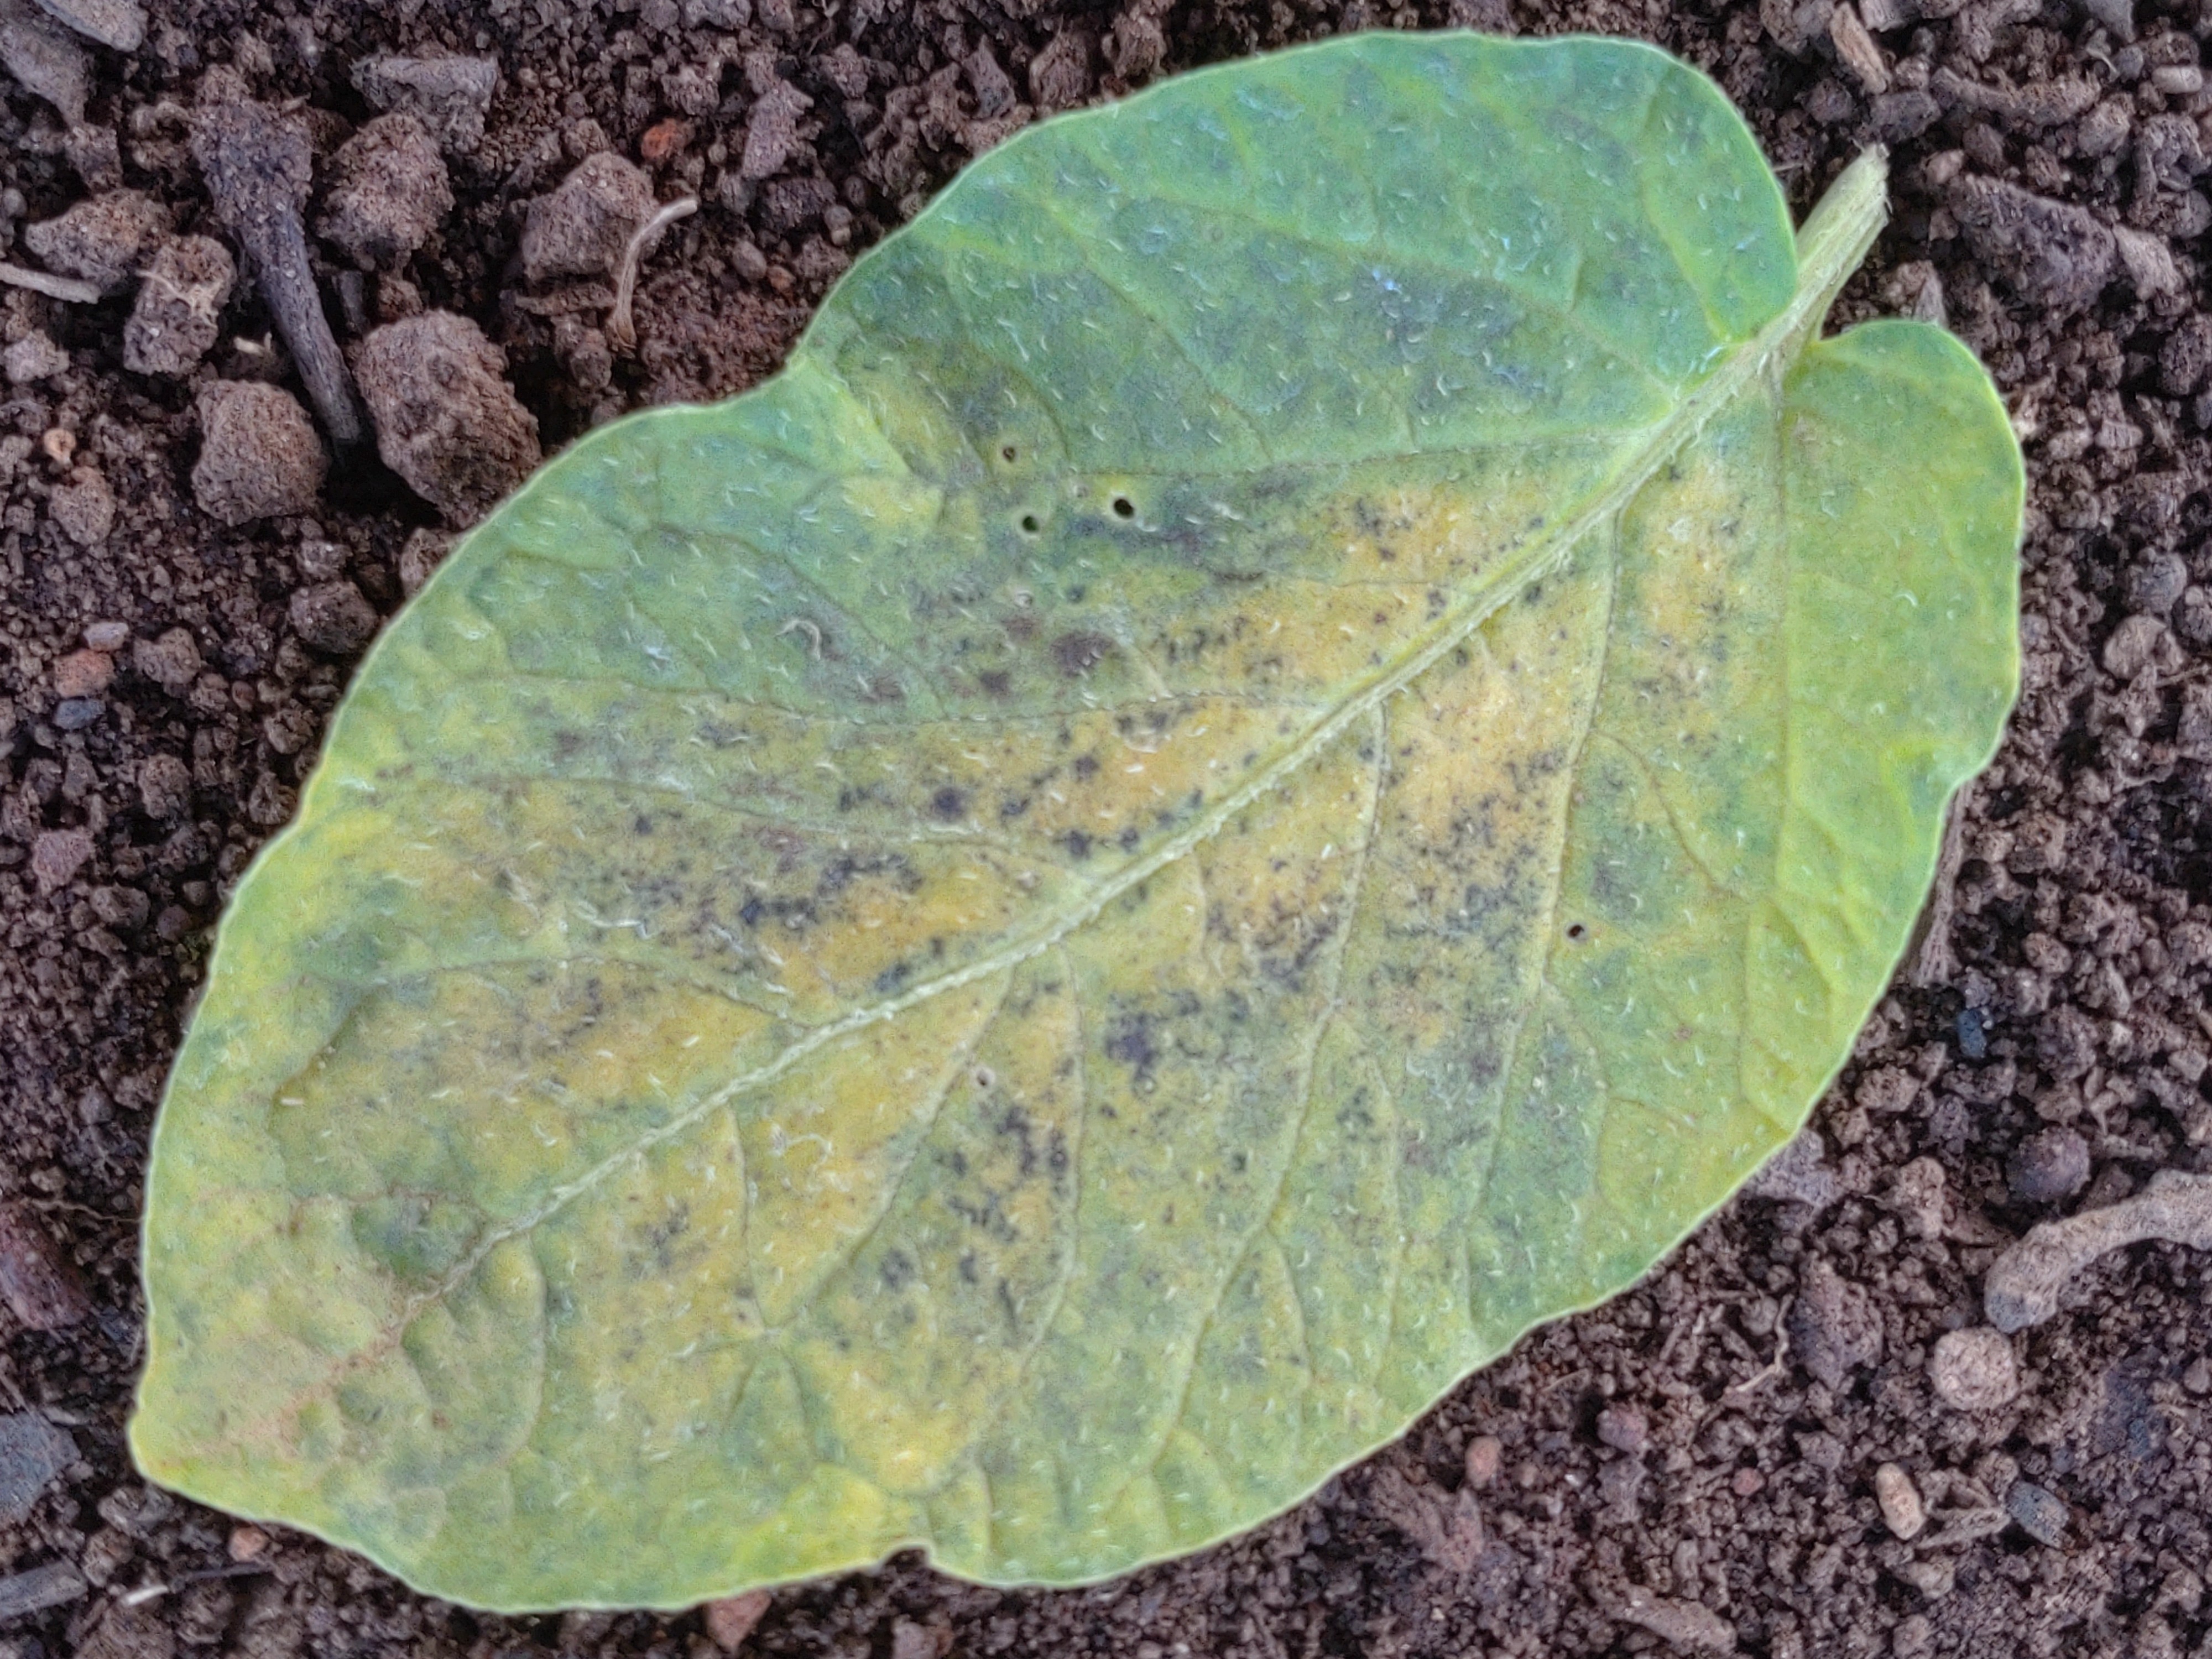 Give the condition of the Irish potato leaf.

late blight
